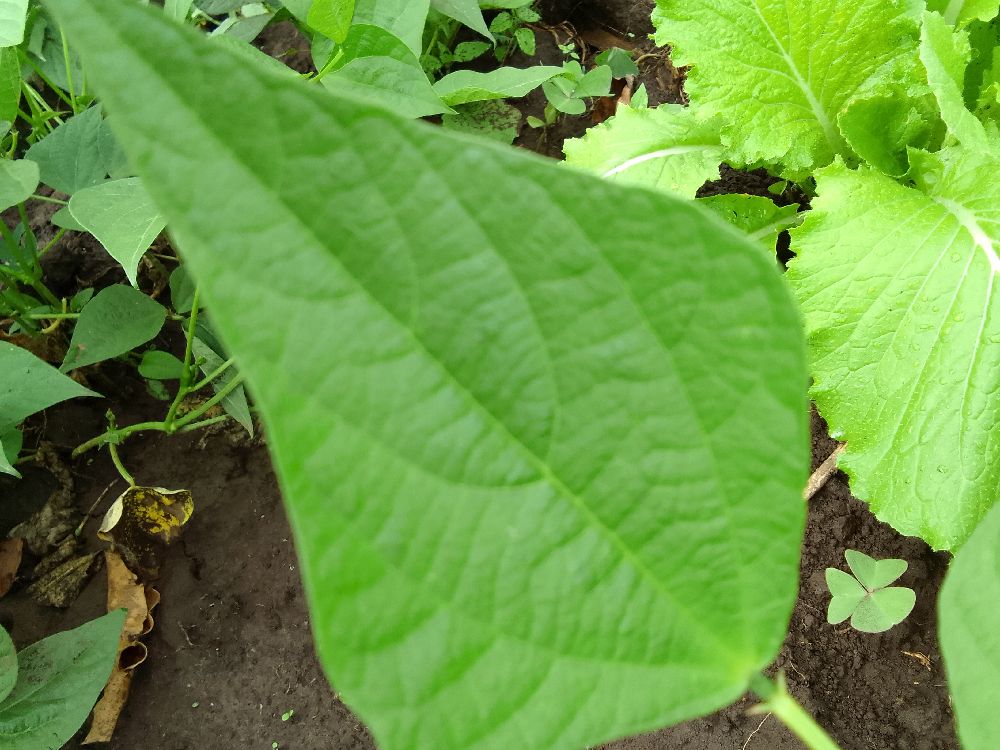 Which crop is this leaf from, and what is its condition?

common bean, healthy
